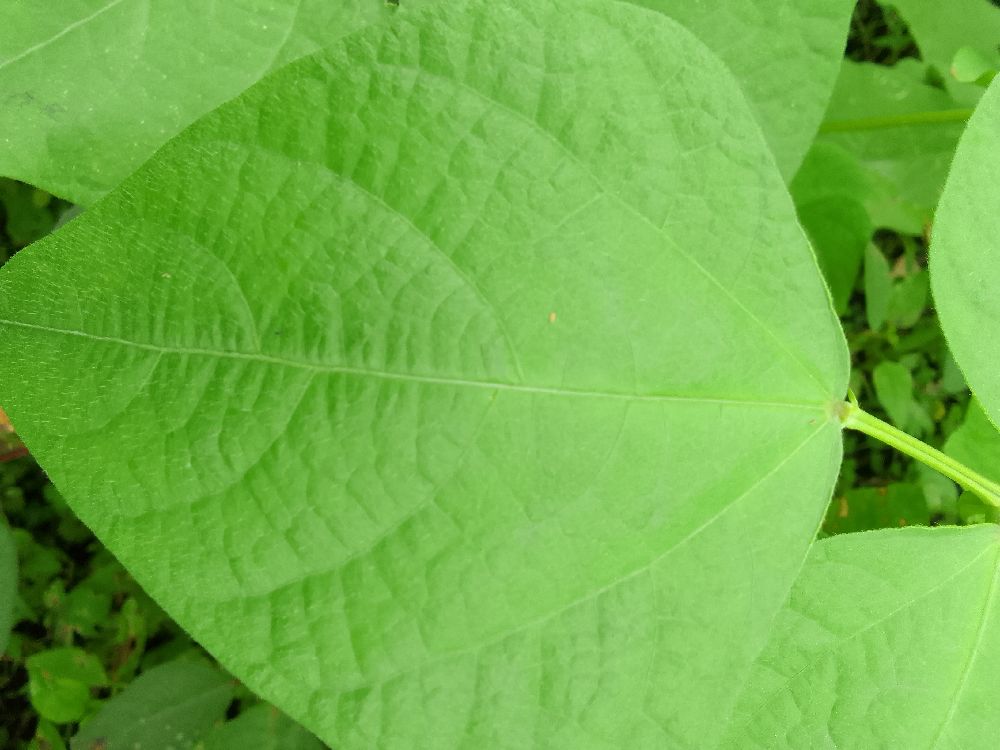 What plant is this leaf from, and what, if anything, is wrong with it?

common bean, healthy
